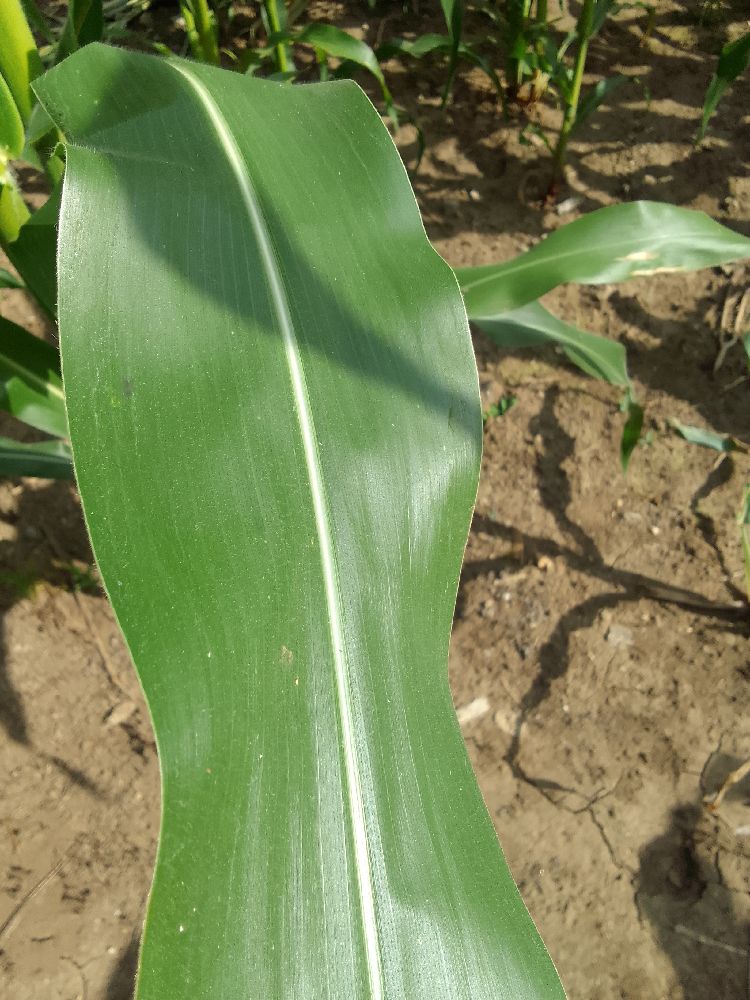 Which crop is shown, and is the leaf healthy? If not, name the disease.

maize, healthy
